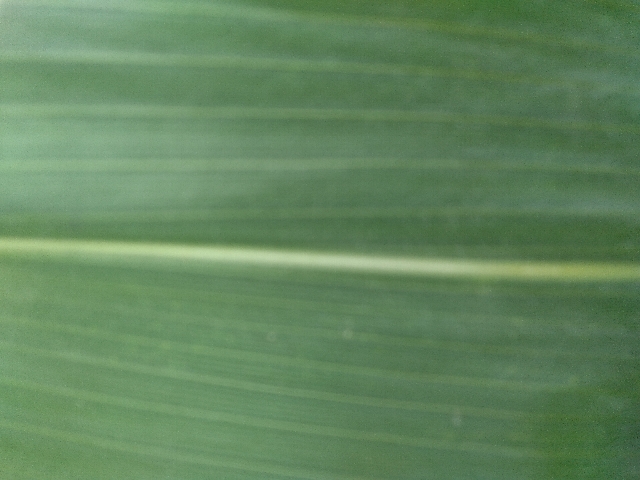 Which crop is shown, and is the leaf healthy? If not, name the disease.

maize, healthy
